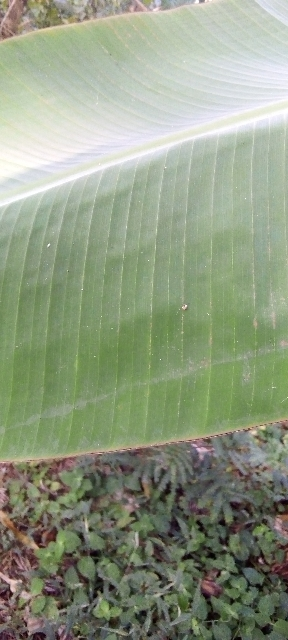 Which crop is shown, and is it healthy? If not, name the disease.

banana, healthy
